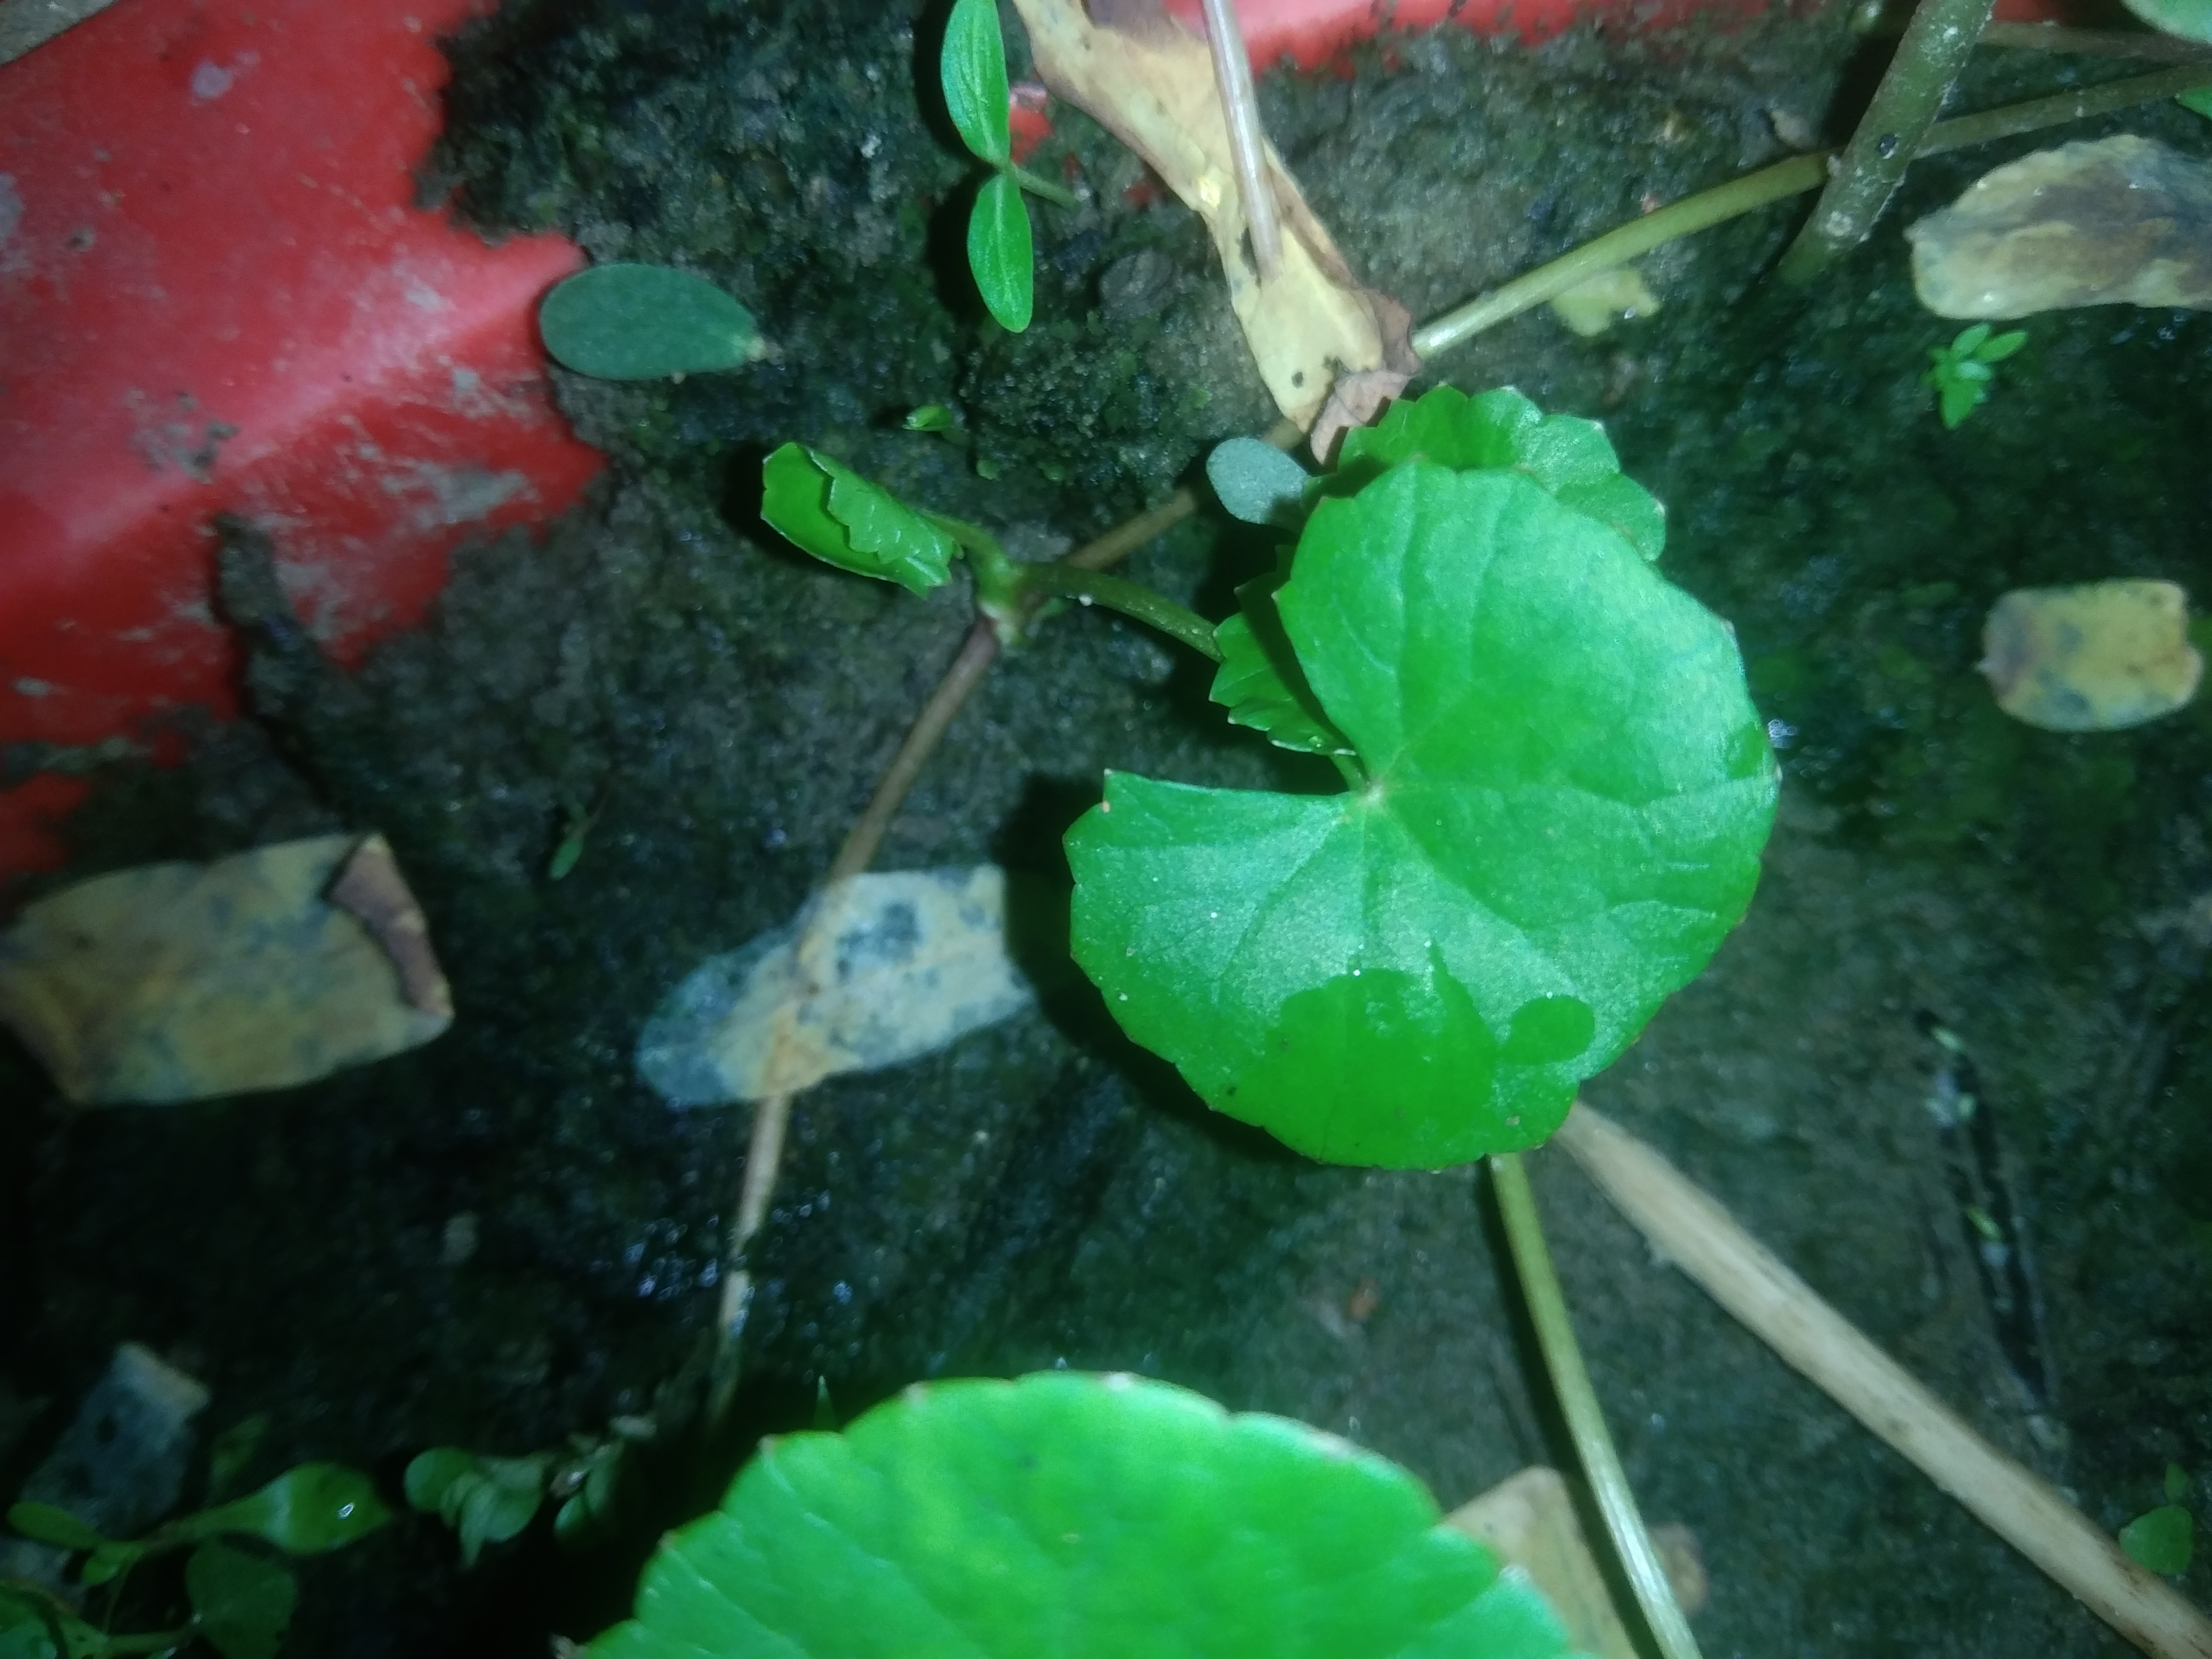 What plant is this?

thankuni
